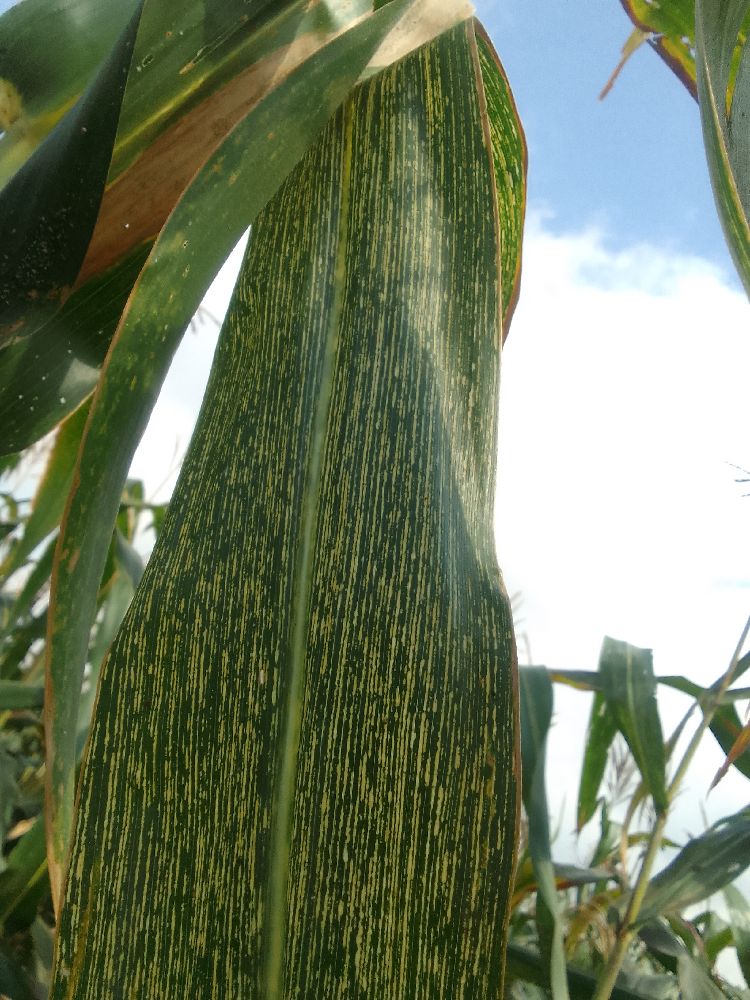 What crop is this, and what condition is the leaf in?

maize, maize streak virus
